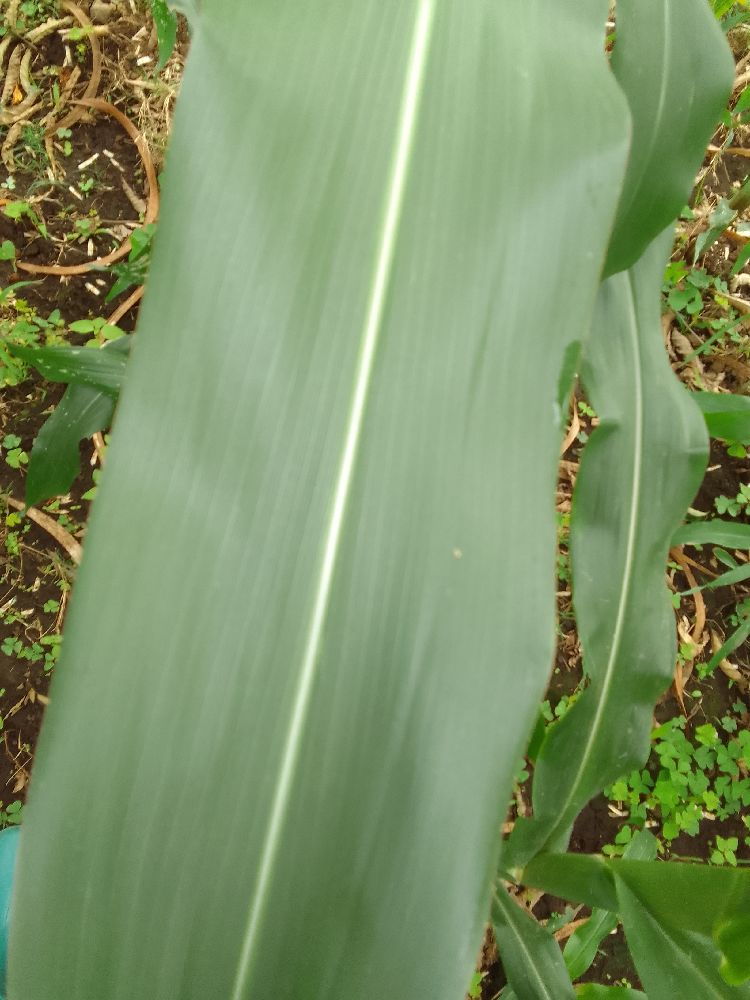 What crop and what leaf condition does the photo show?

maize, healthy
